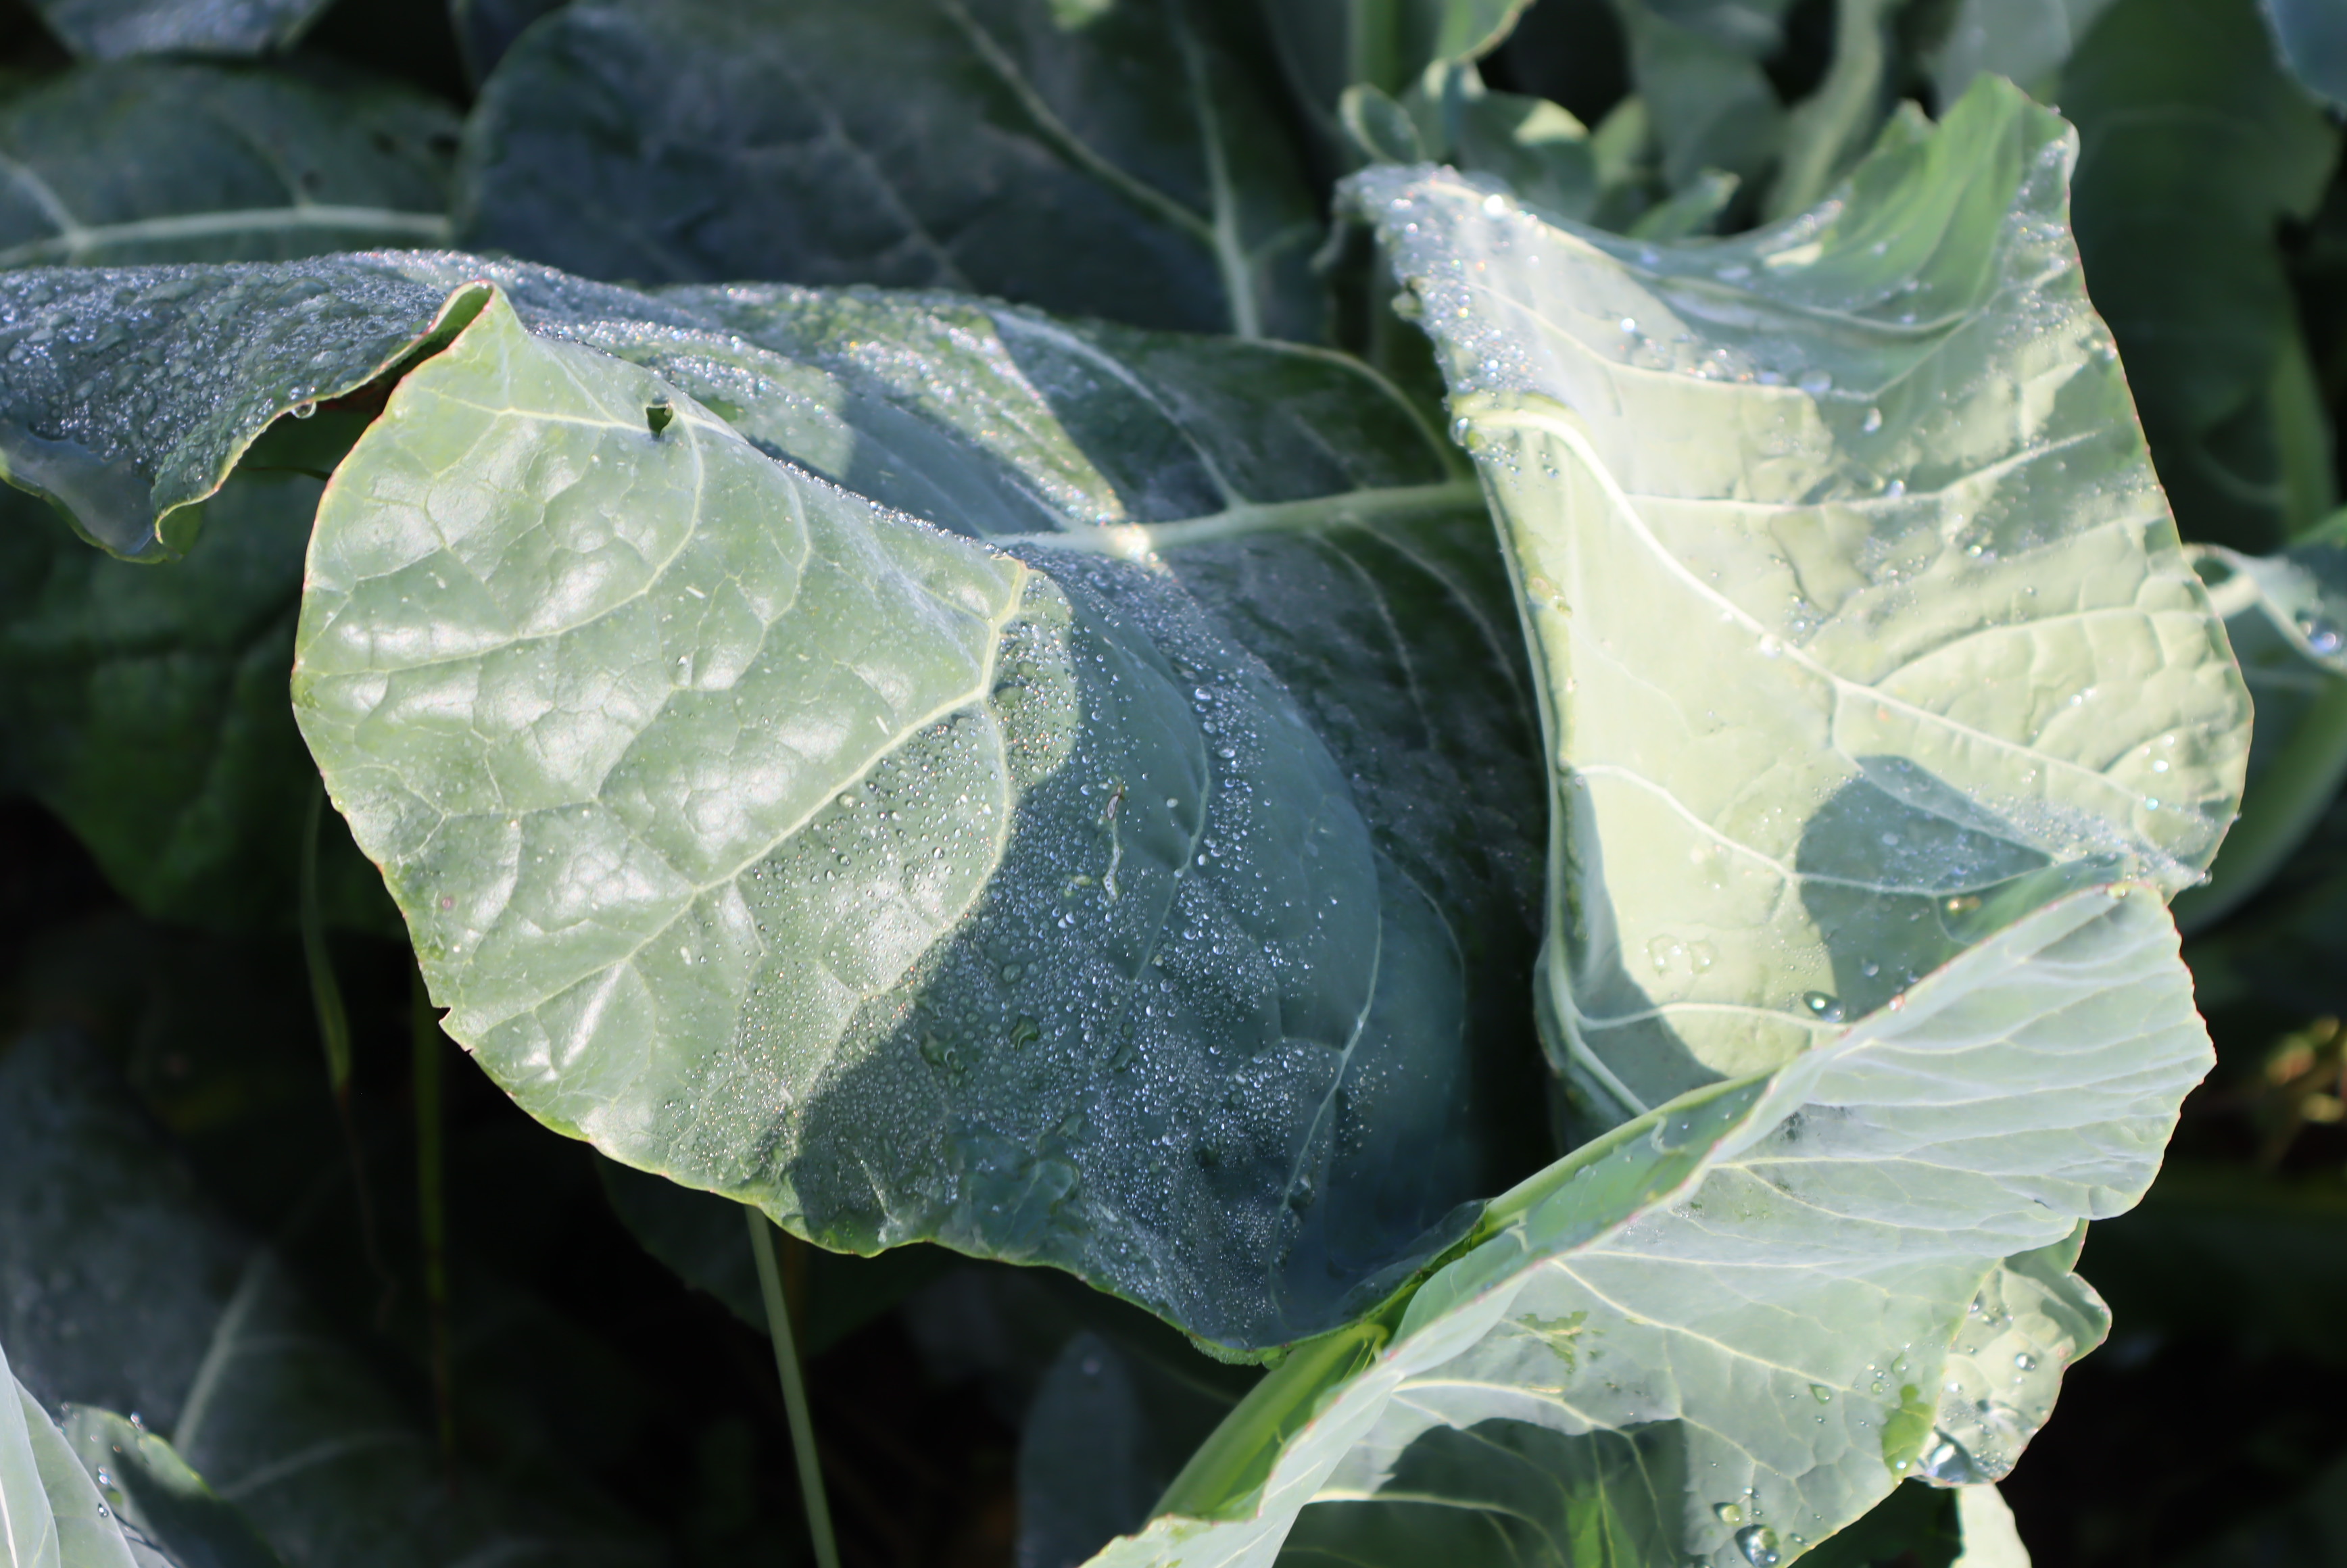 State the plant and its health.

broccoli, healthy
